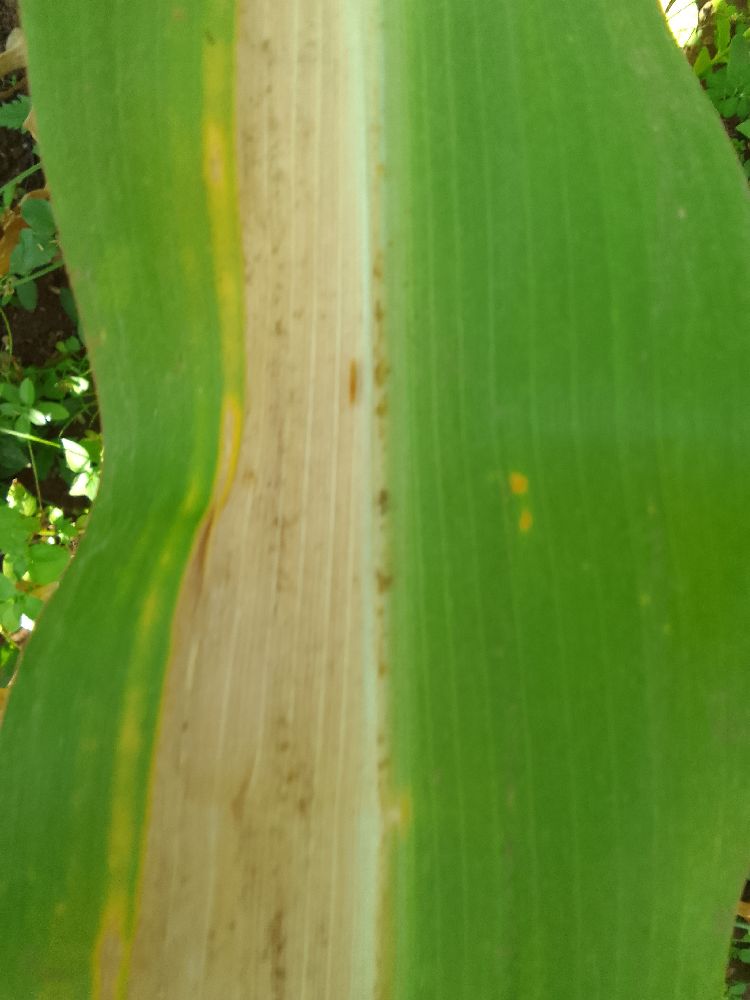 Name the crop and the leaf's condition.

maize, maize lethal necrosis
